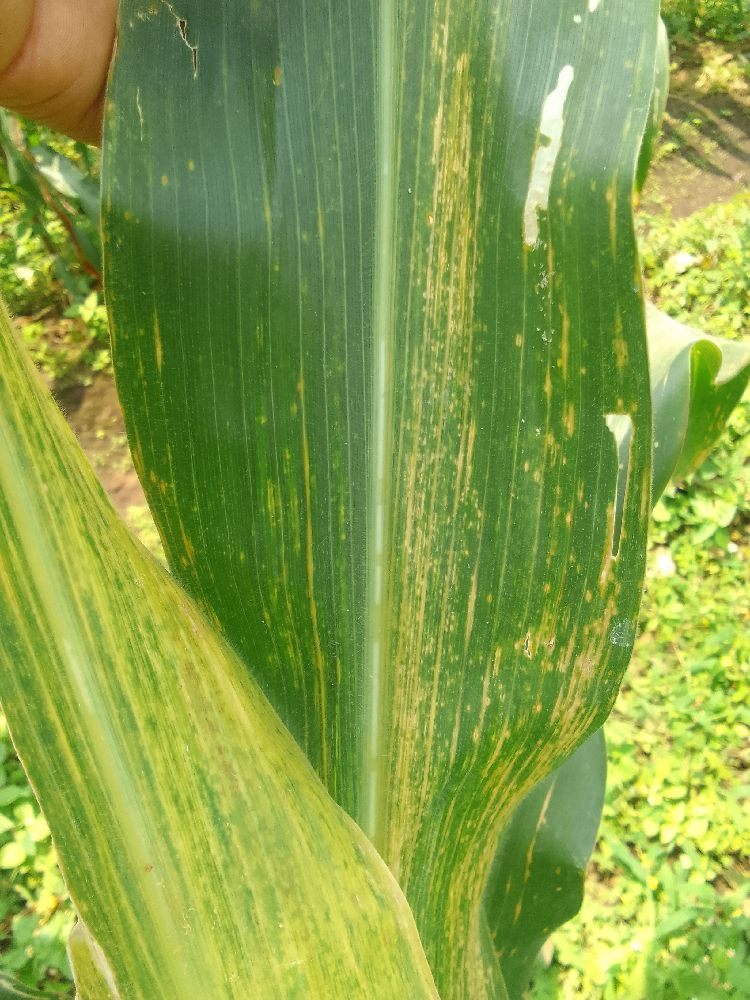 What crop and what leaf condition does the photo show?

maize, maize lethal necrosis
